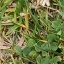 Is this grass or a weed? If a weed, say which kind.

unstructured weed
